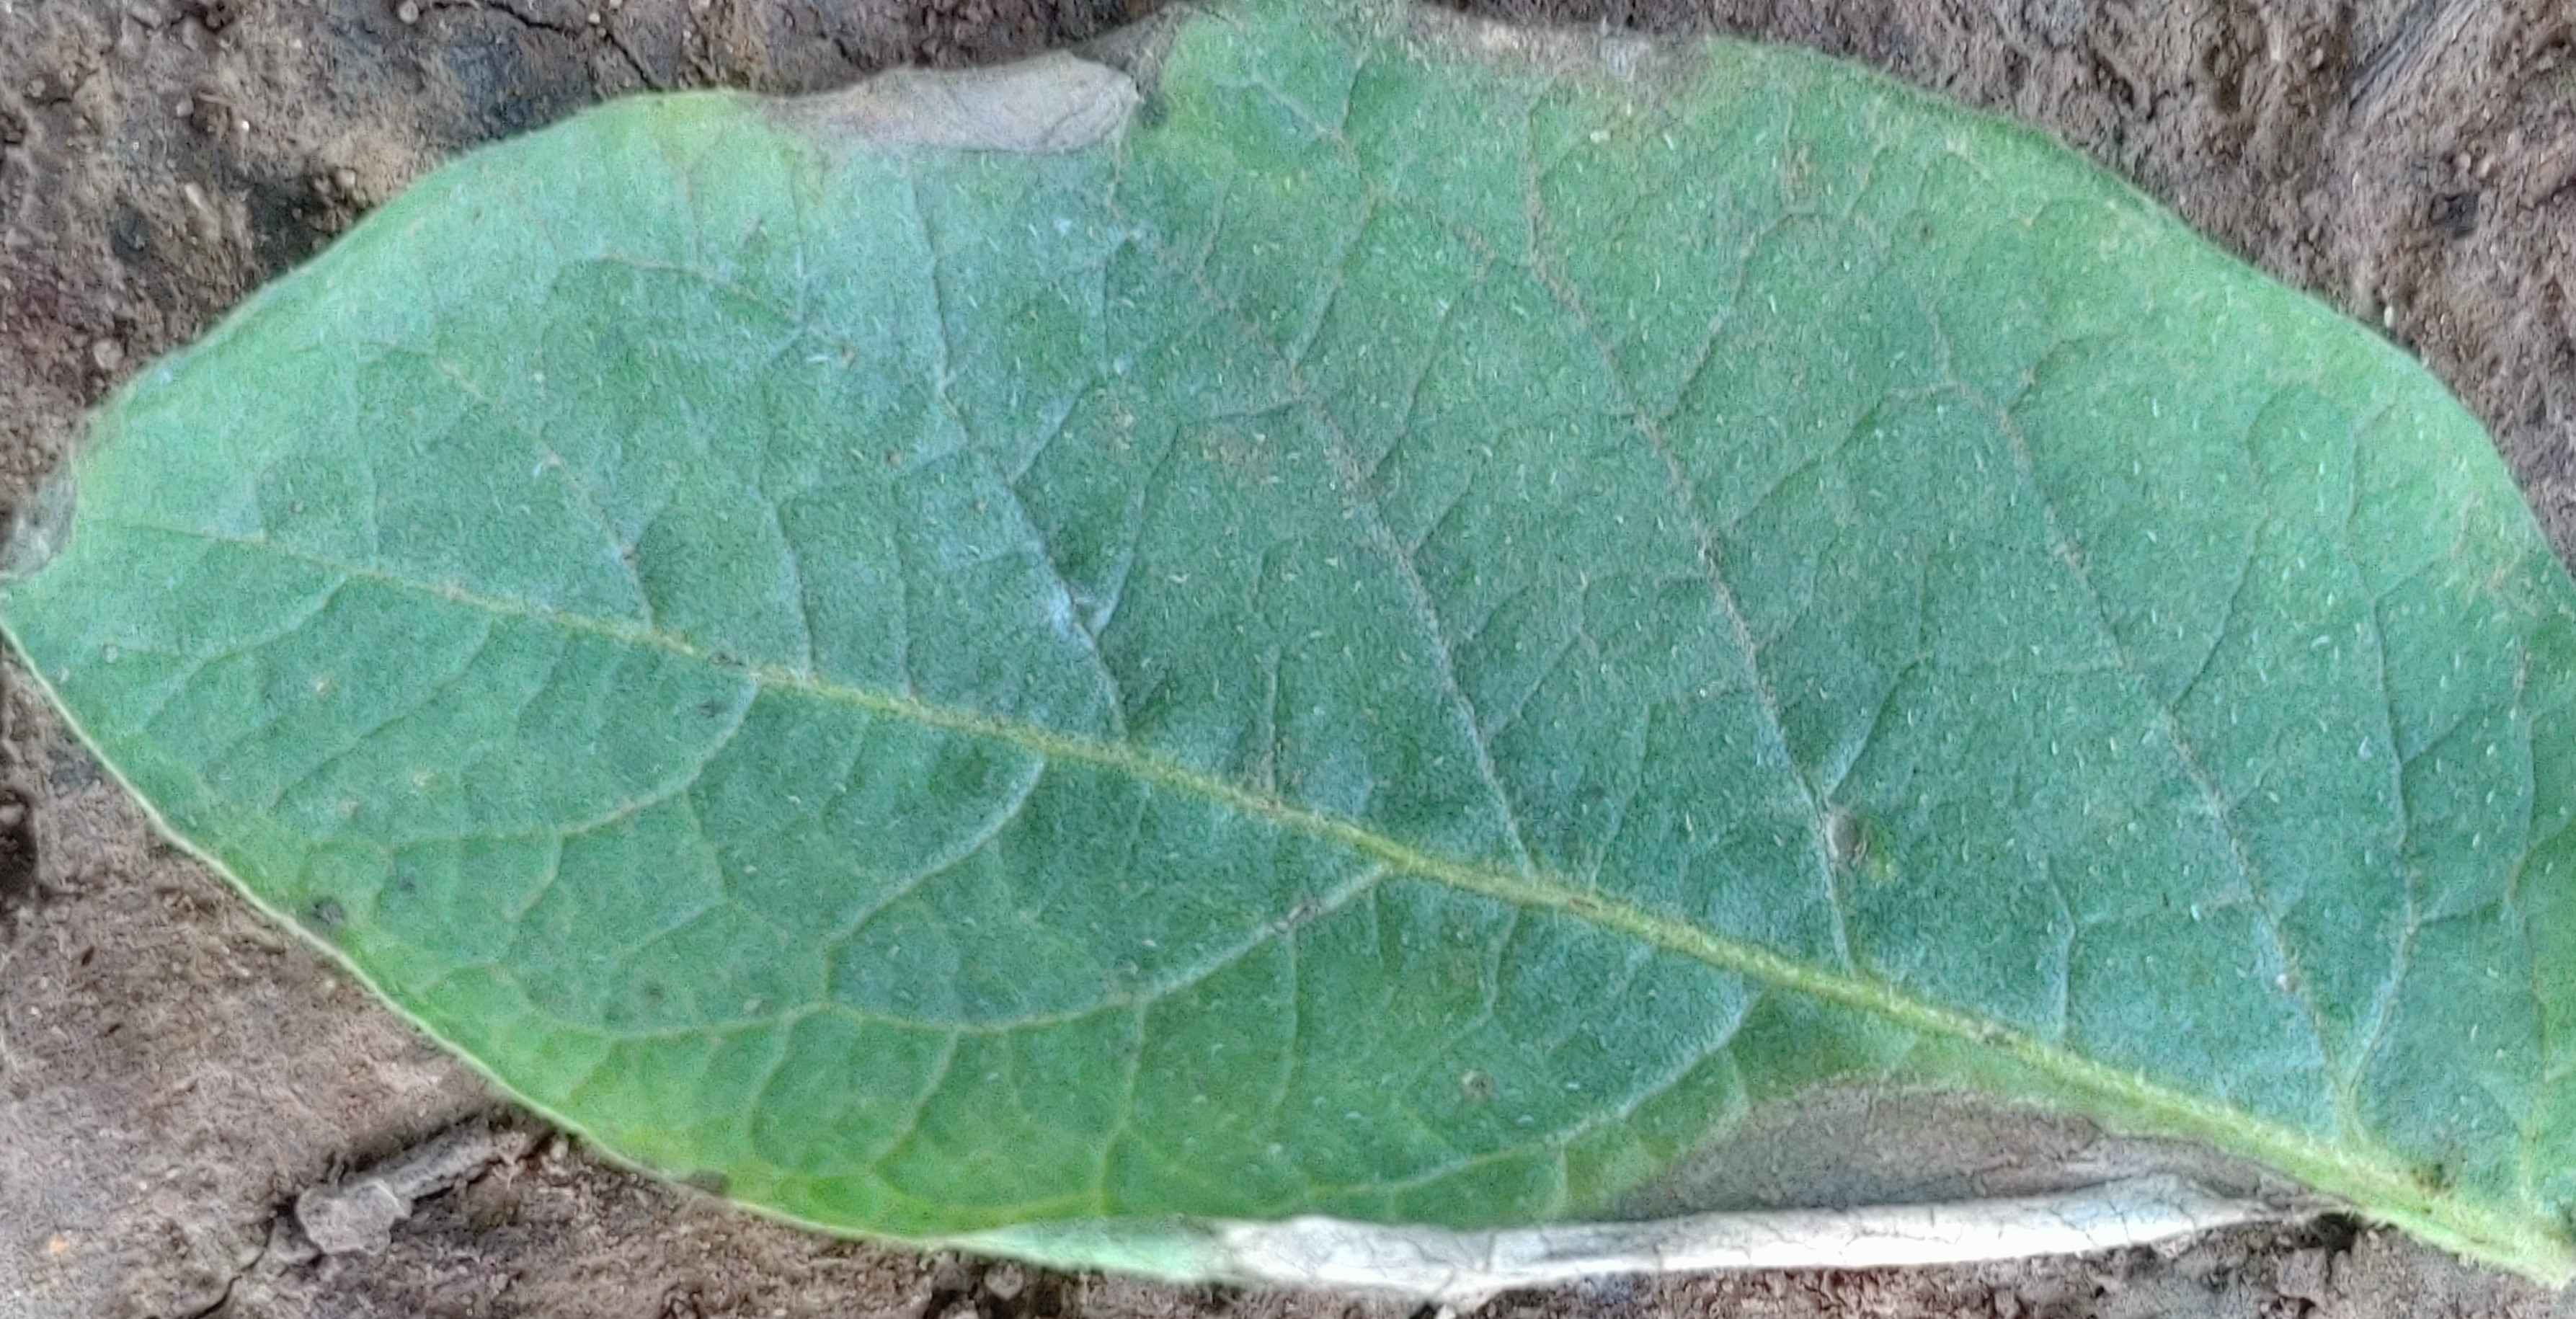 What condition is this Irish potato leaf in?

early blight
